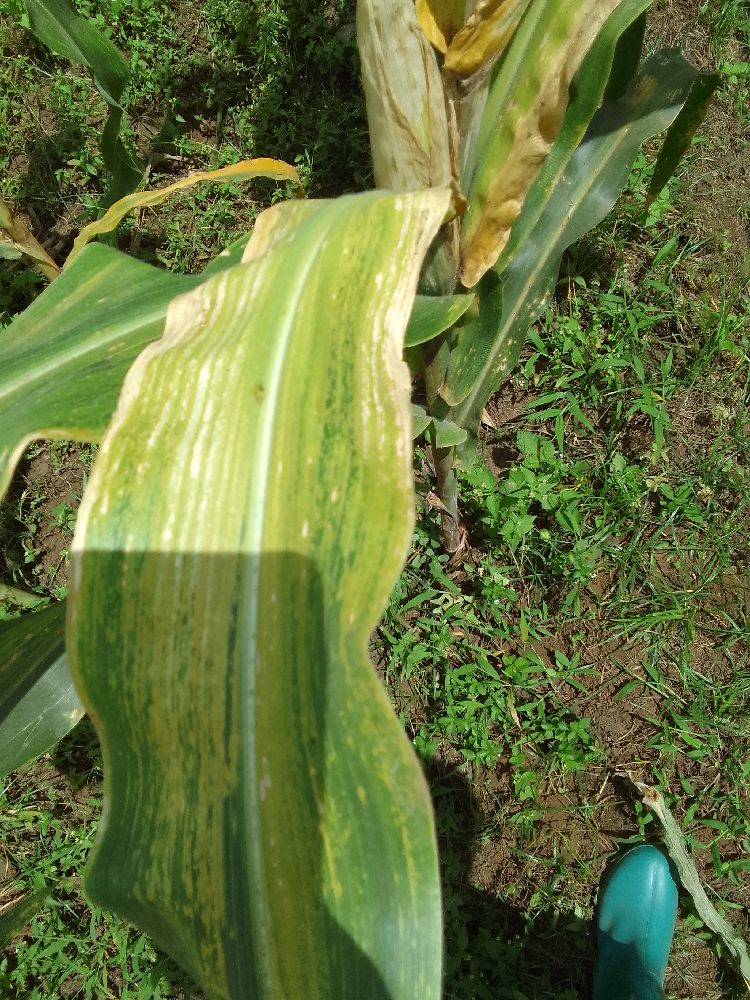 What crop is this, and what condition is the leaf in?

maize, maize lethal necrosis
